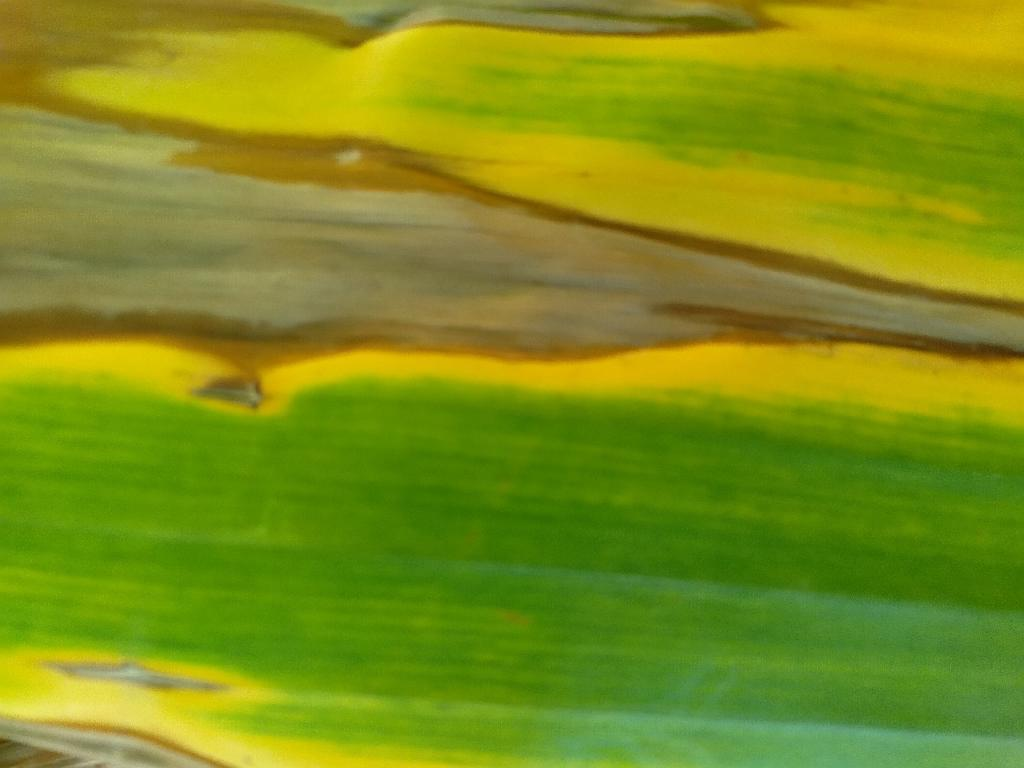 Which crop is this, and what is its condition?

banana, fusarium wilt race 1
